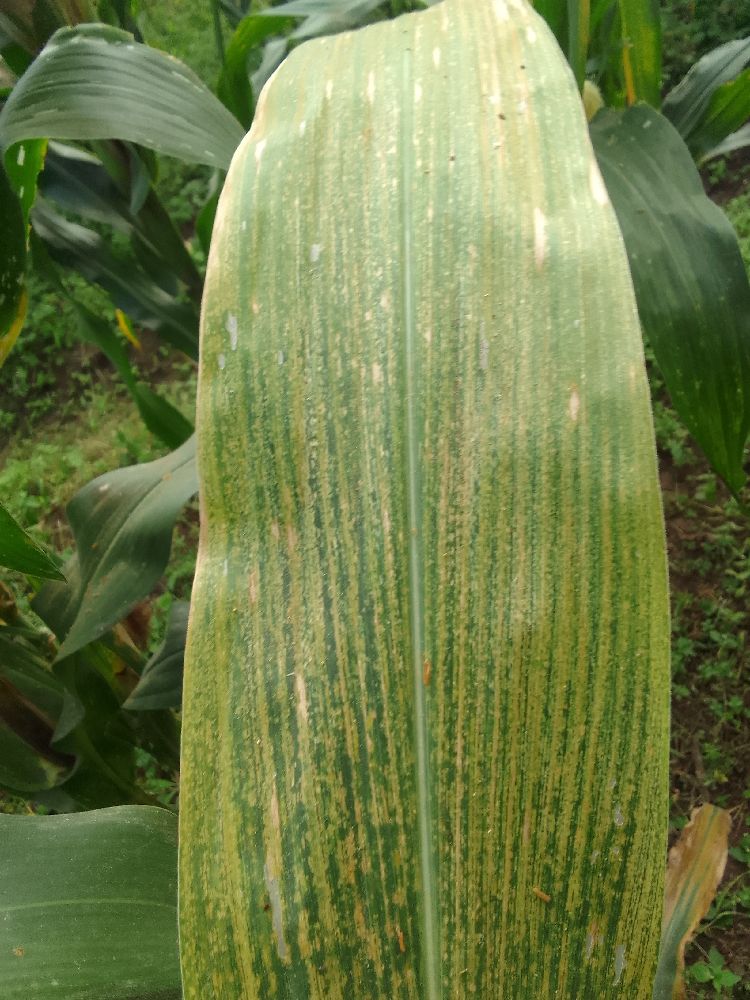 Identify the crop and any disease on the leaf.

maize, maize lethal necrosis
